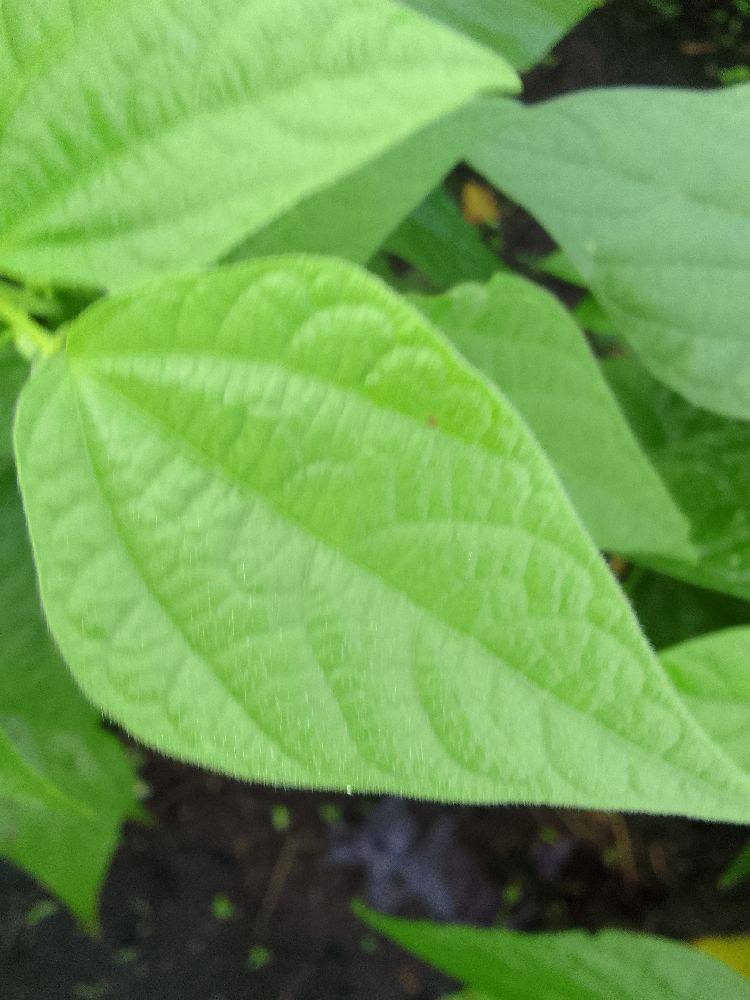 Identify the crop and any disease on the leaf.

common bean, healthy
